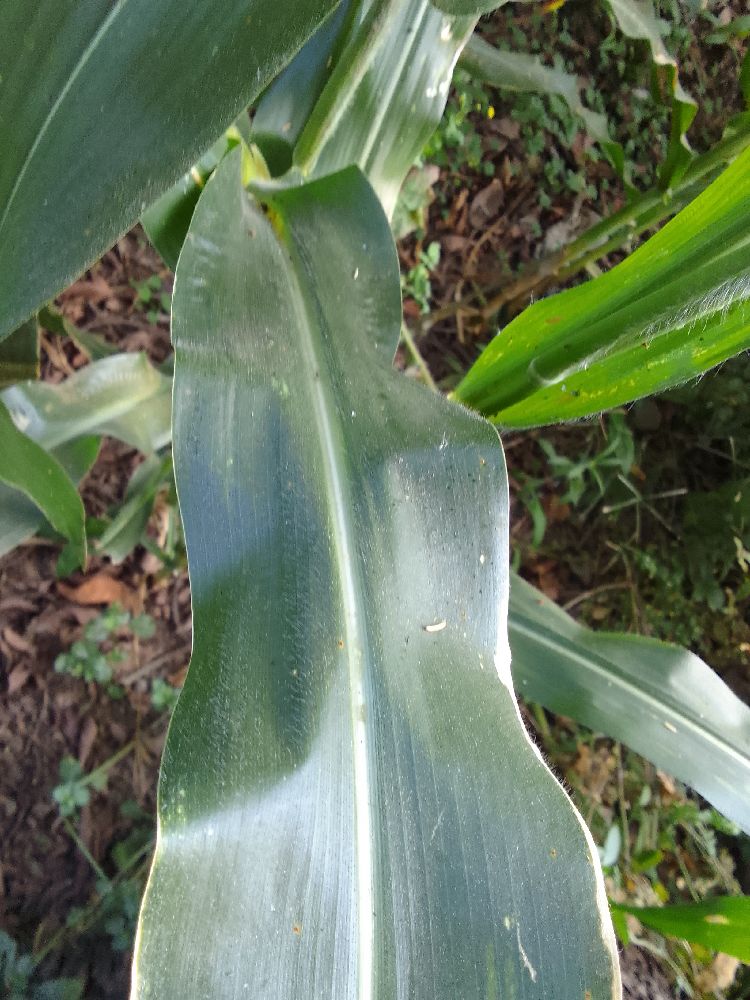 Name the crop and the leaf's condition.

maize, healthy
